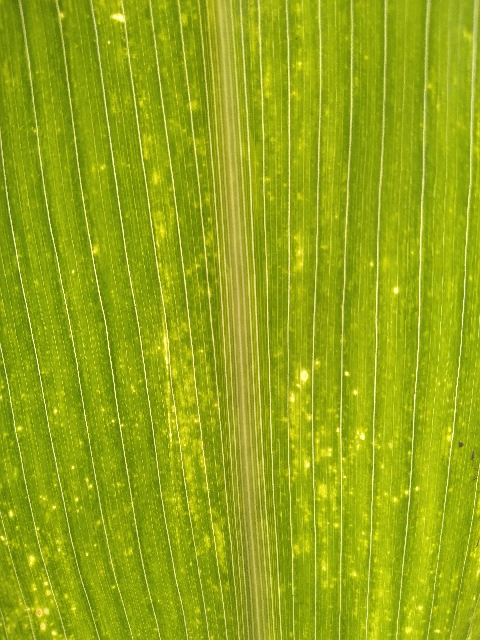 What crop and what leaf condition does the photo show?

maize, maize lethal necrosis
